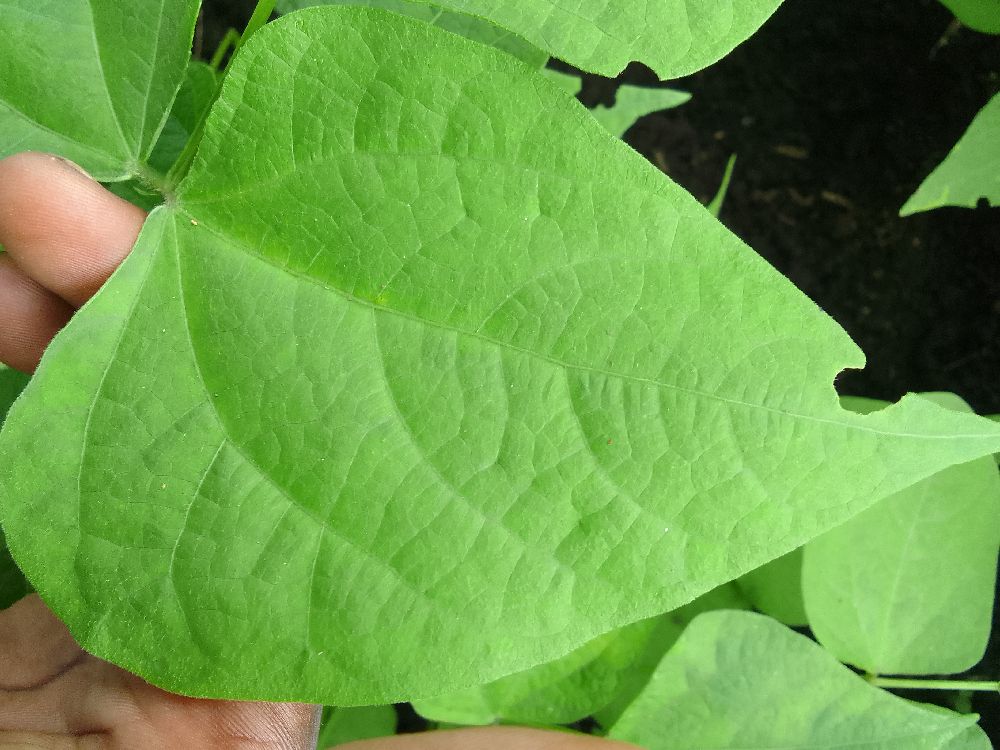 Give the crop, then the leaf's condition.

common bean, healthy
